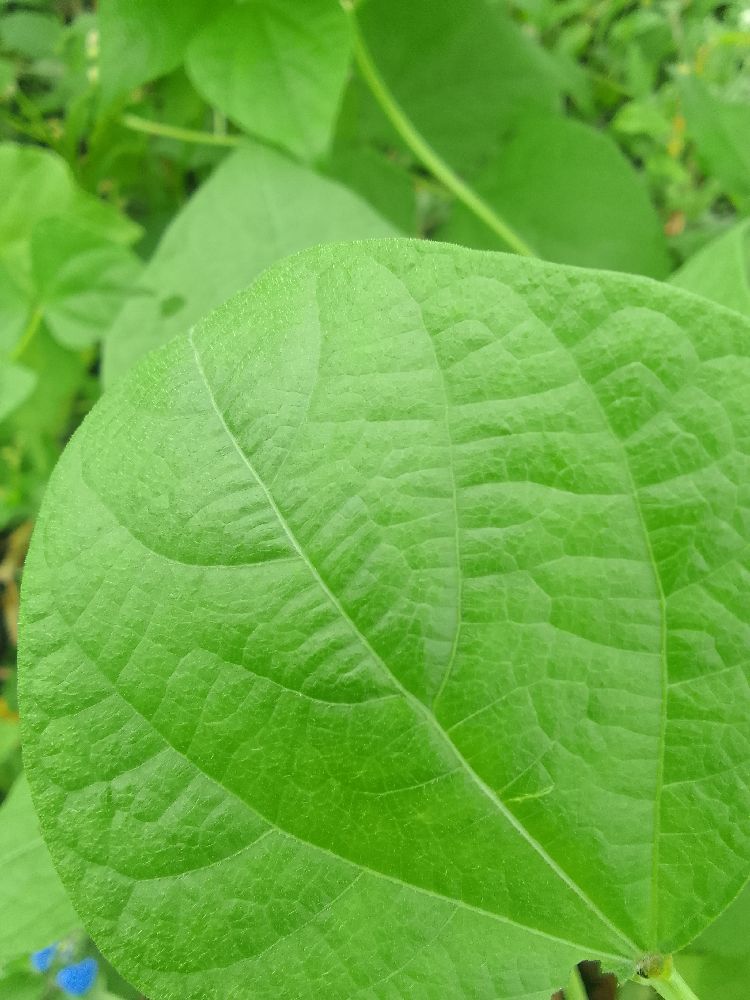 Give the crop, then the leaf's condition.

common bean, healthy
